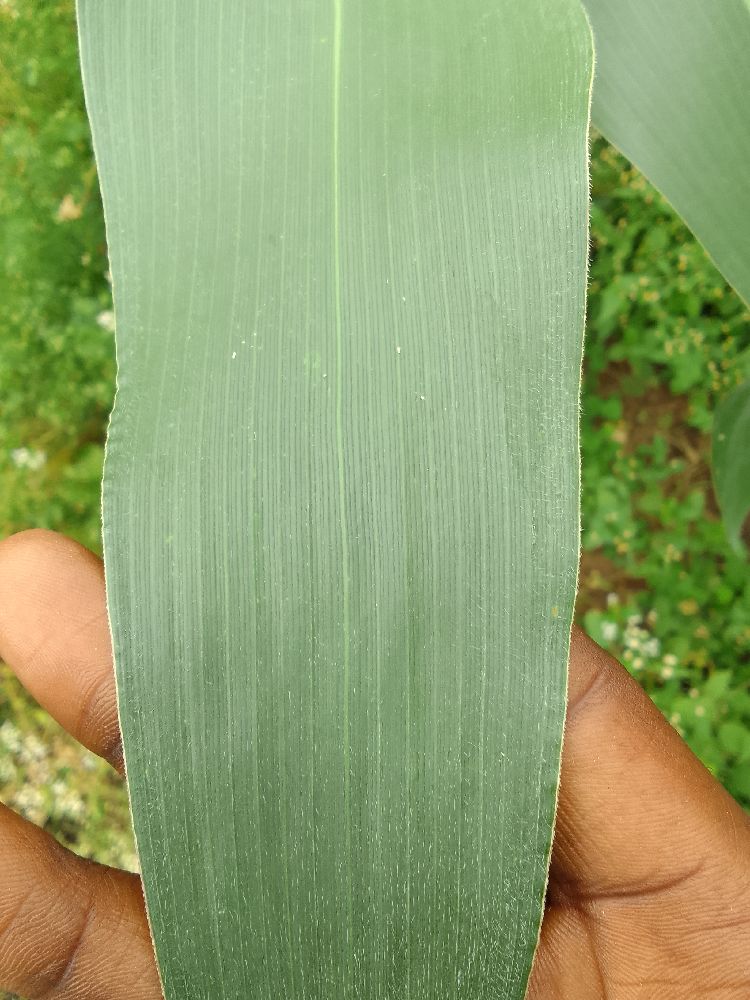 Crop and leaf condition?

maize, healthy
